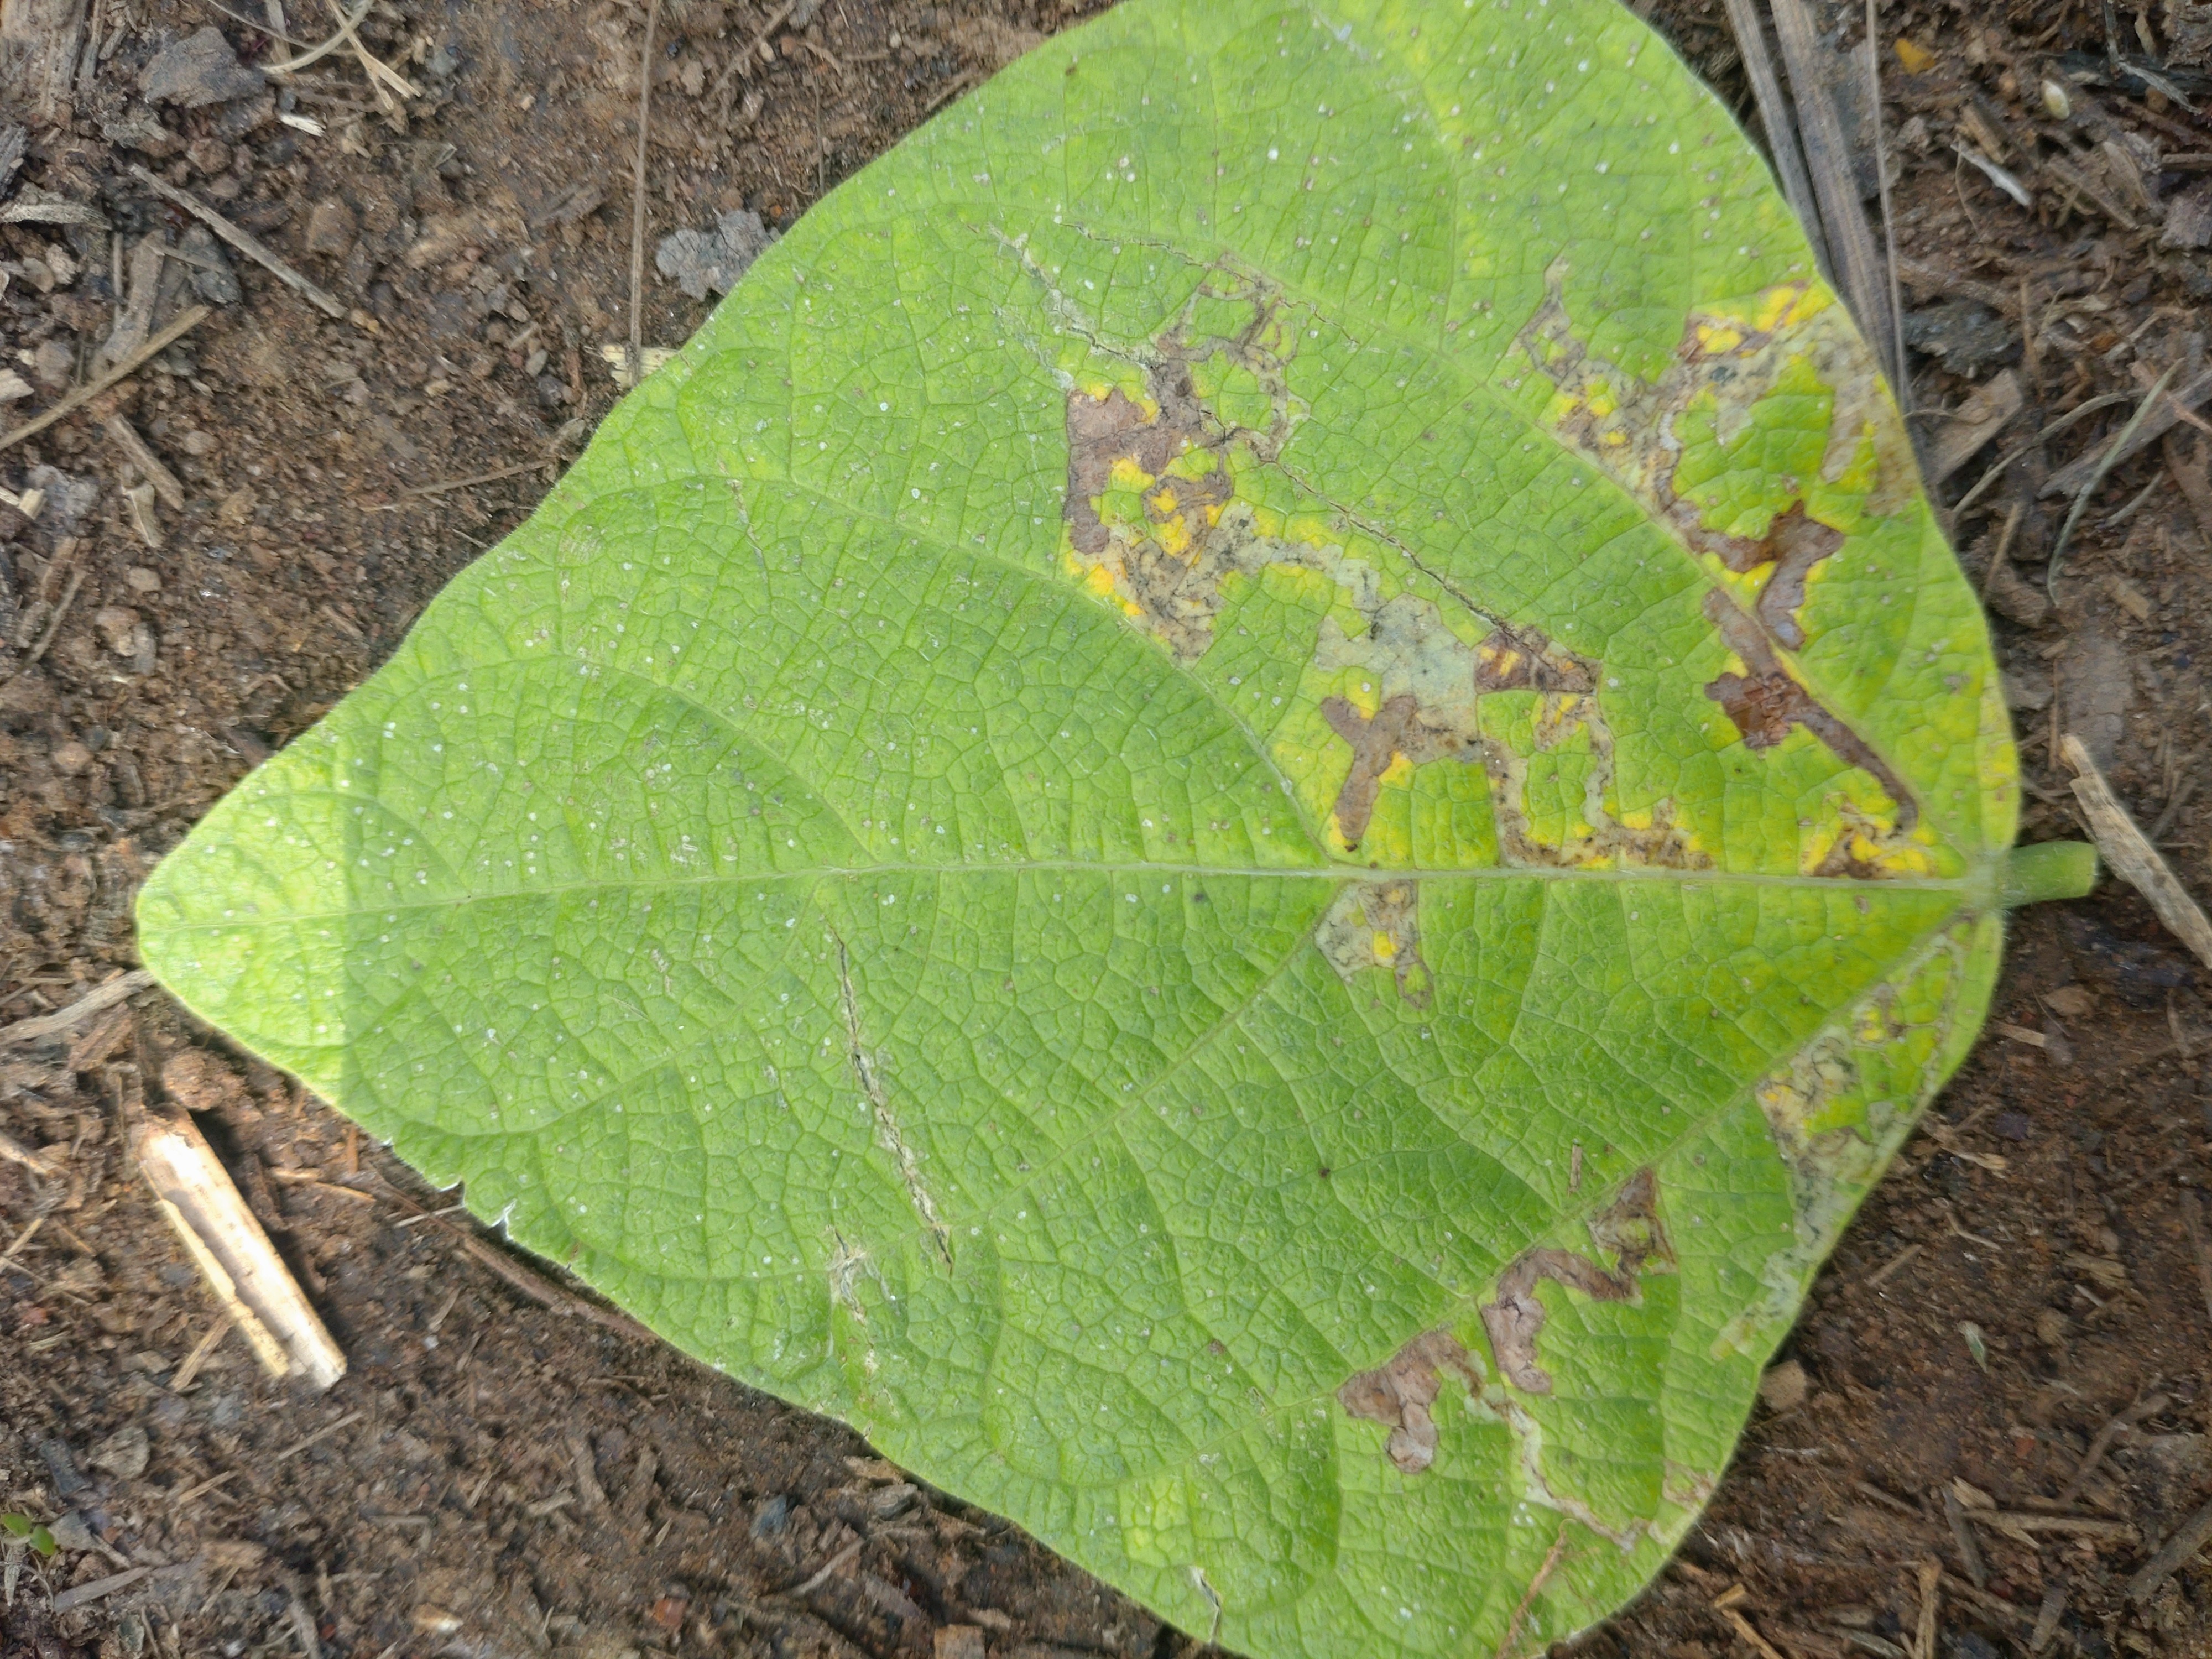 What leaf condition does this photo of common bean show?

anthracnose
